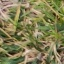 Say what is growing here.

grass
